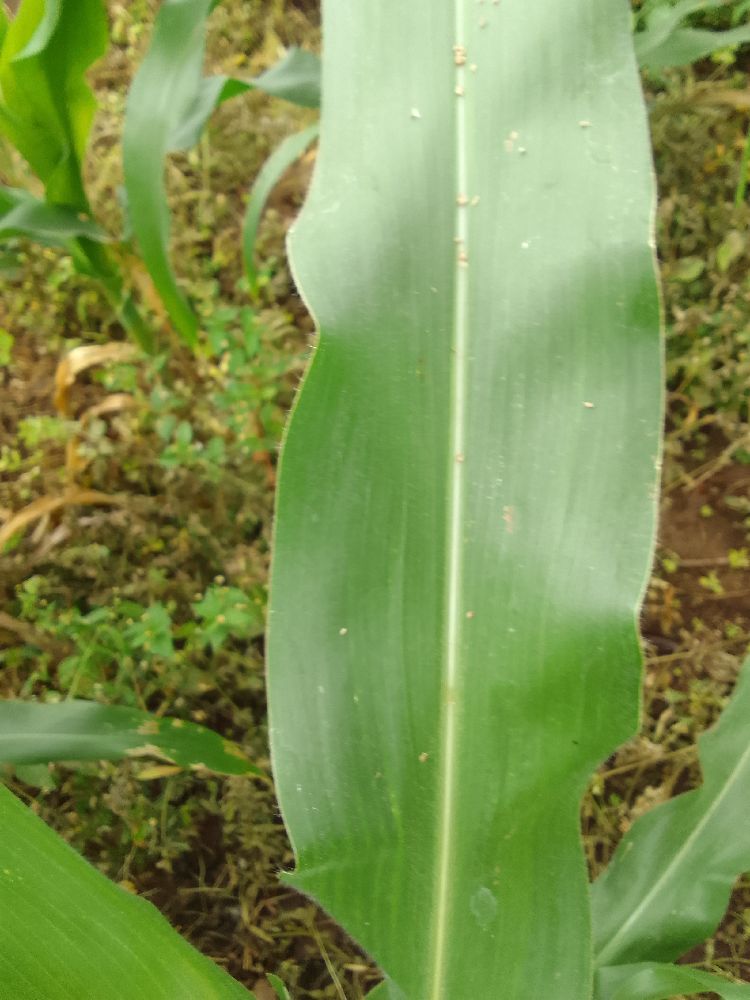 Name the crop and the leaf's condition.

maize, healthy
